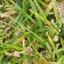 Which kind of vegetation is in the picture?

grass
